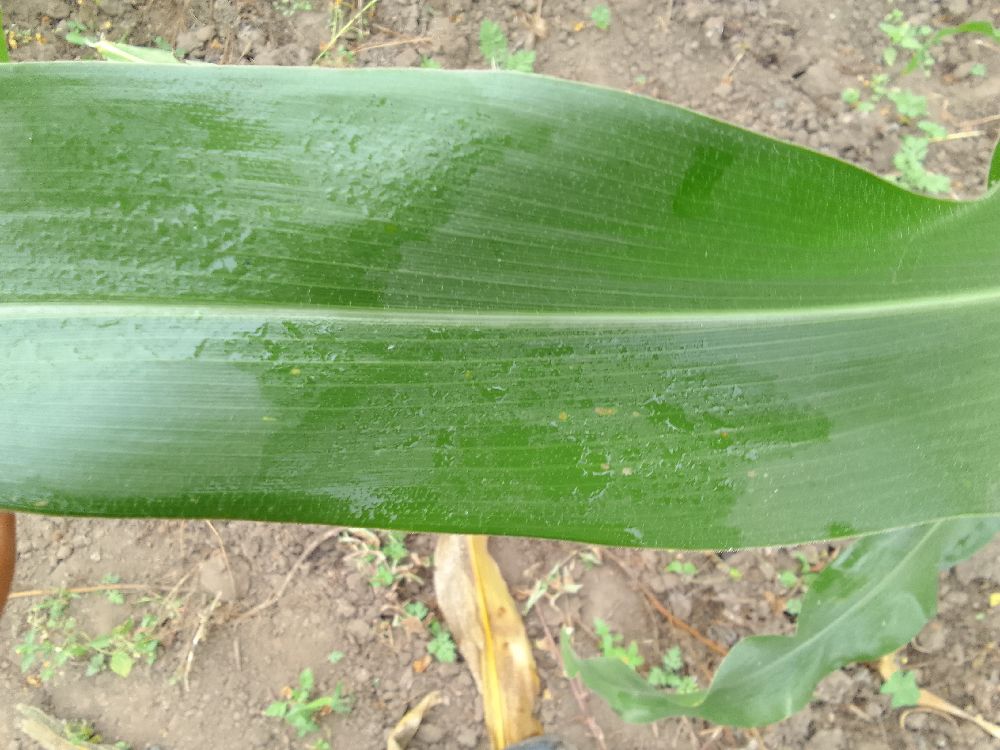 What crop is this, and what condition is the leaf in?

maize, healthy
